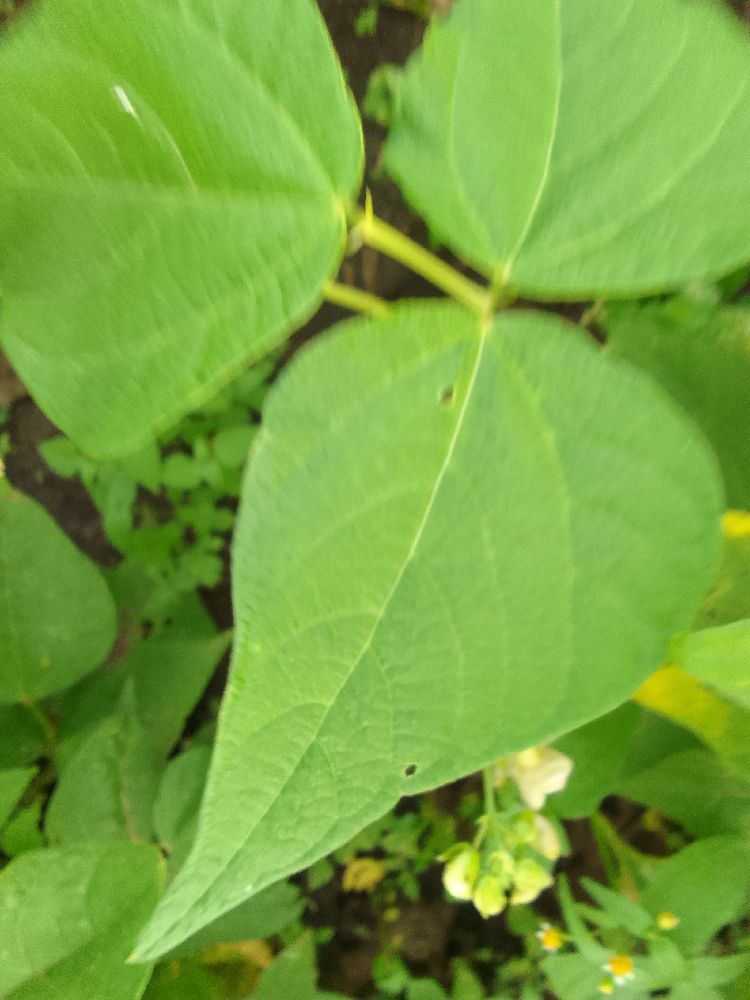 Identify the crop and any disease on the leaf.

common bean, healthy
